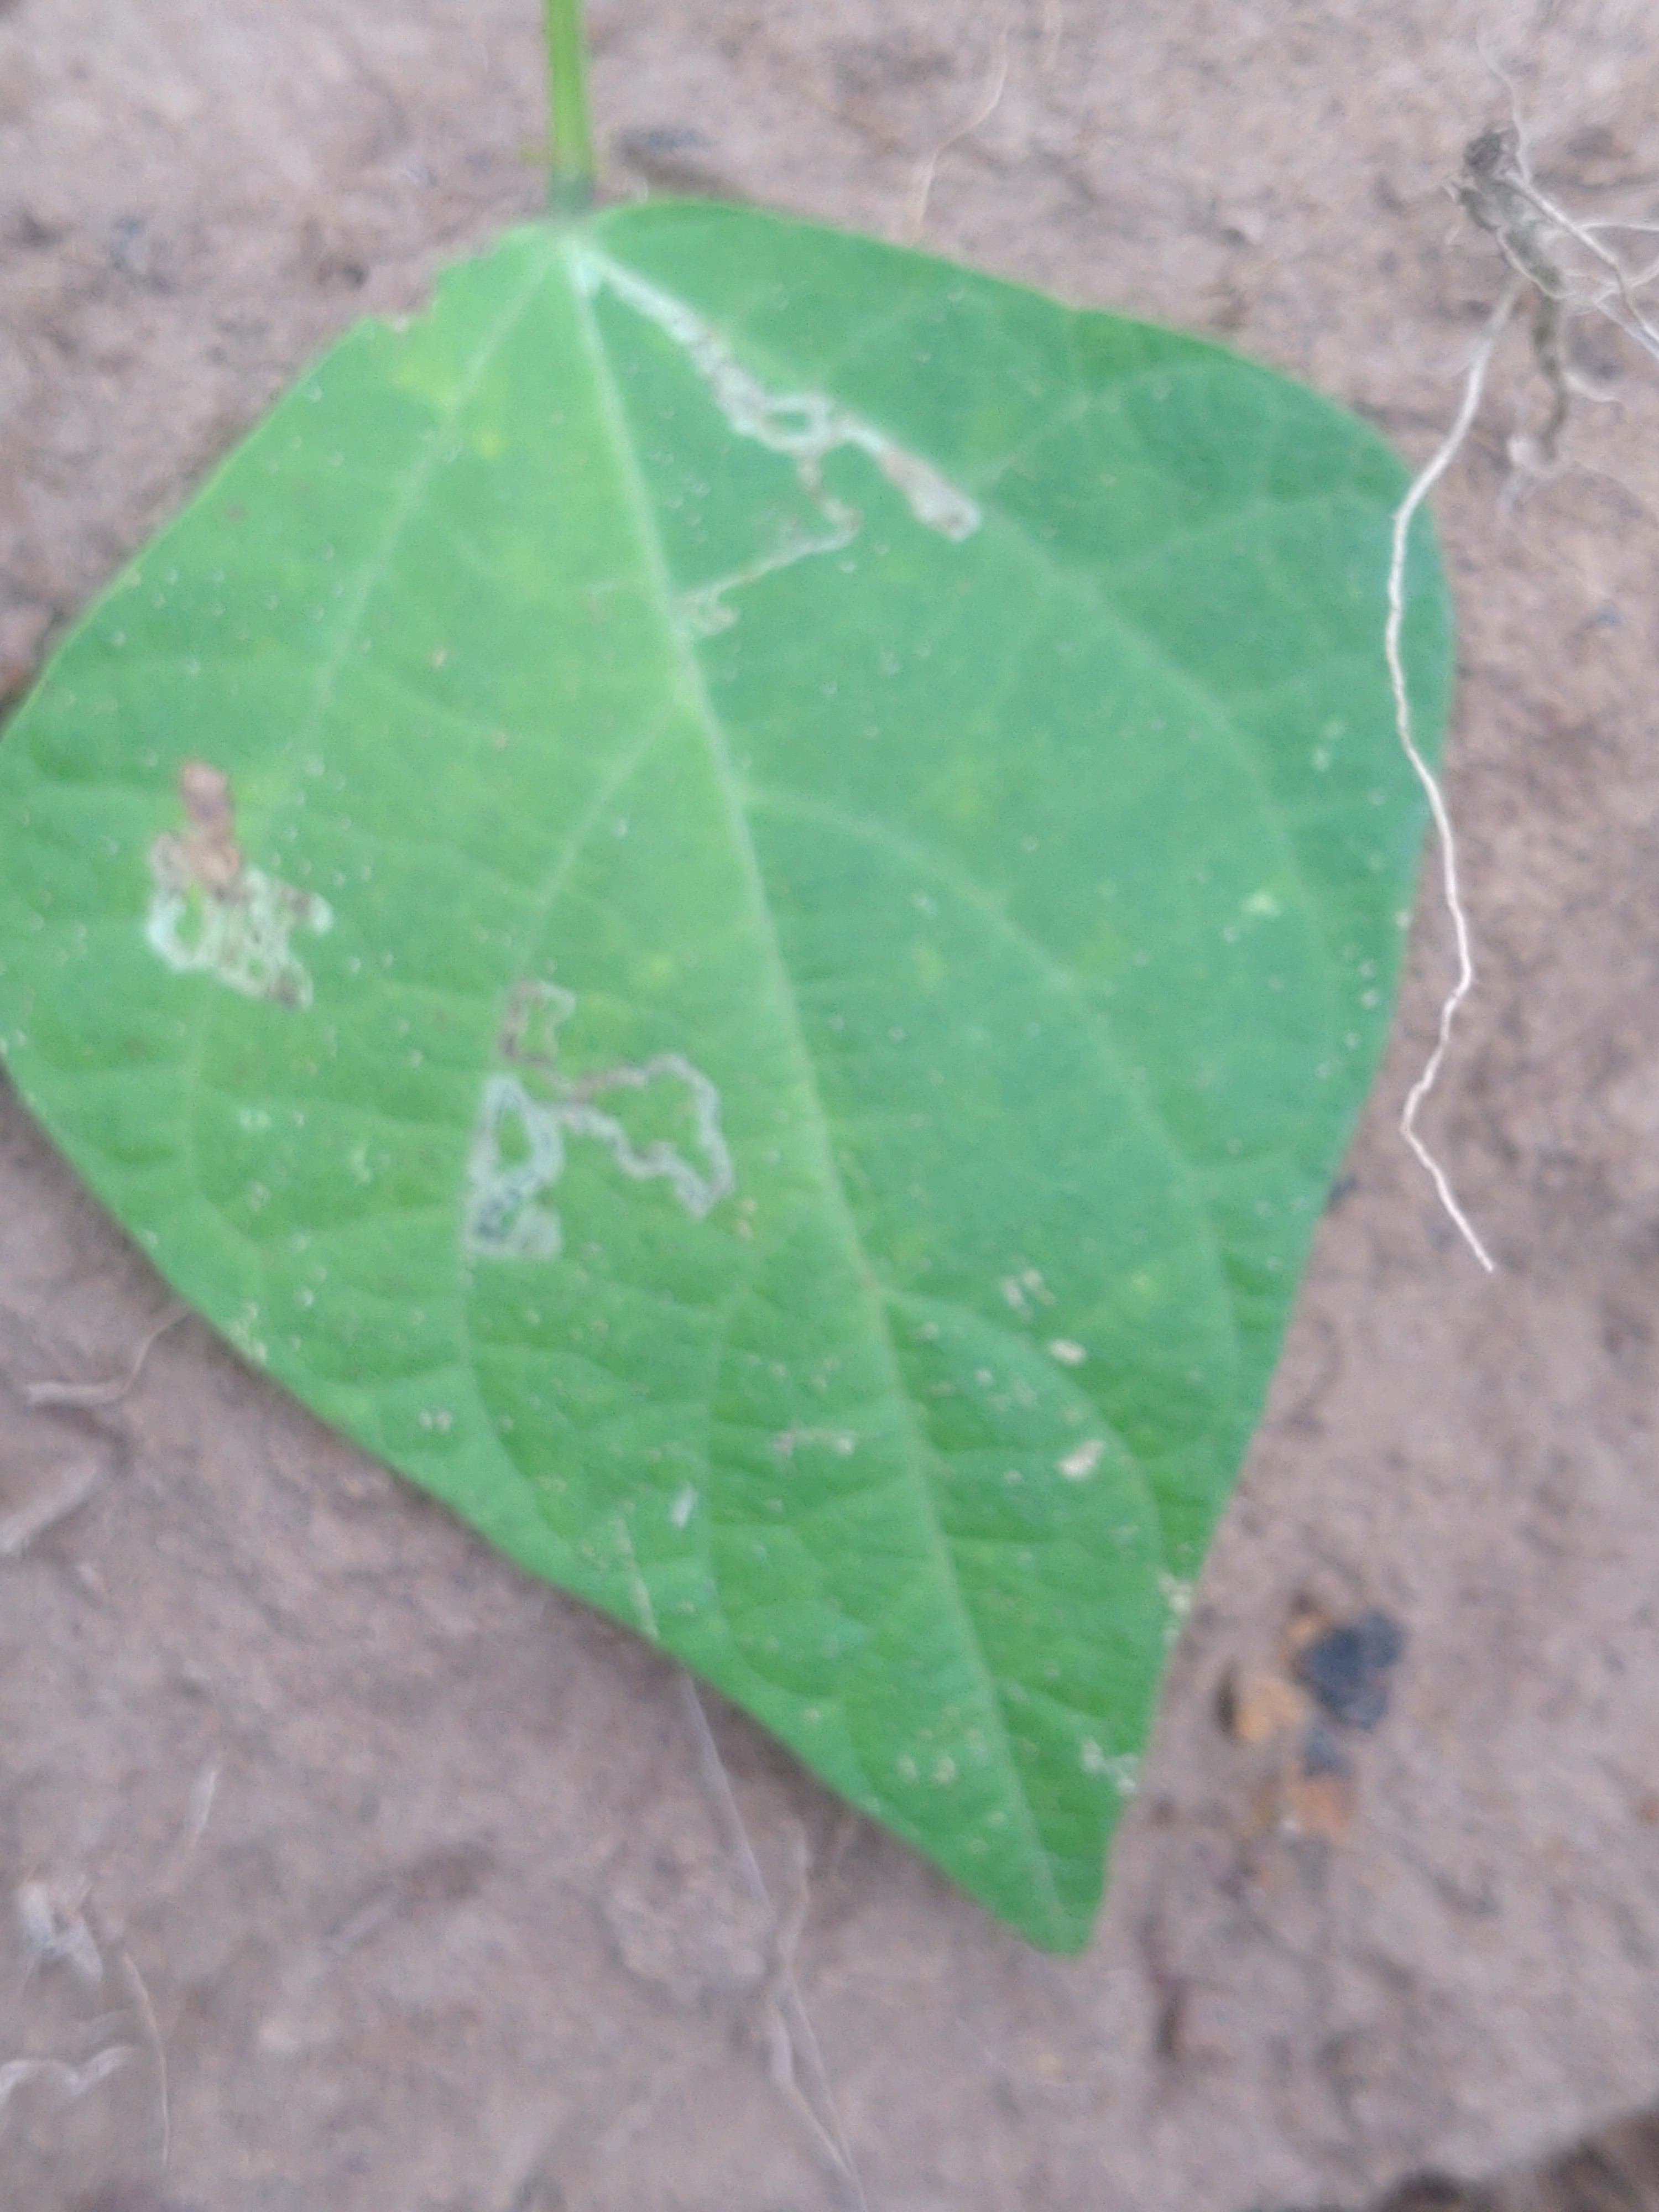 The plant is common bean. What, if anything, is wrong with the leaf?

anthracnose
